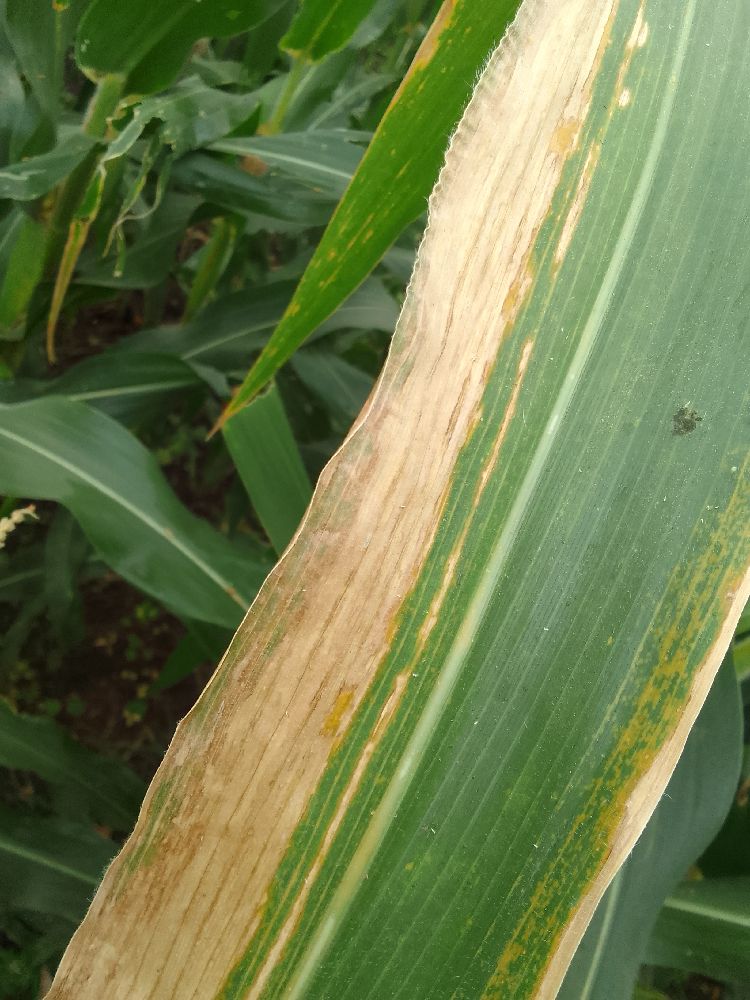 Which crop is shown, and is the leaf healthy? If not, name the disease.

maize, maize lethal necrosis
